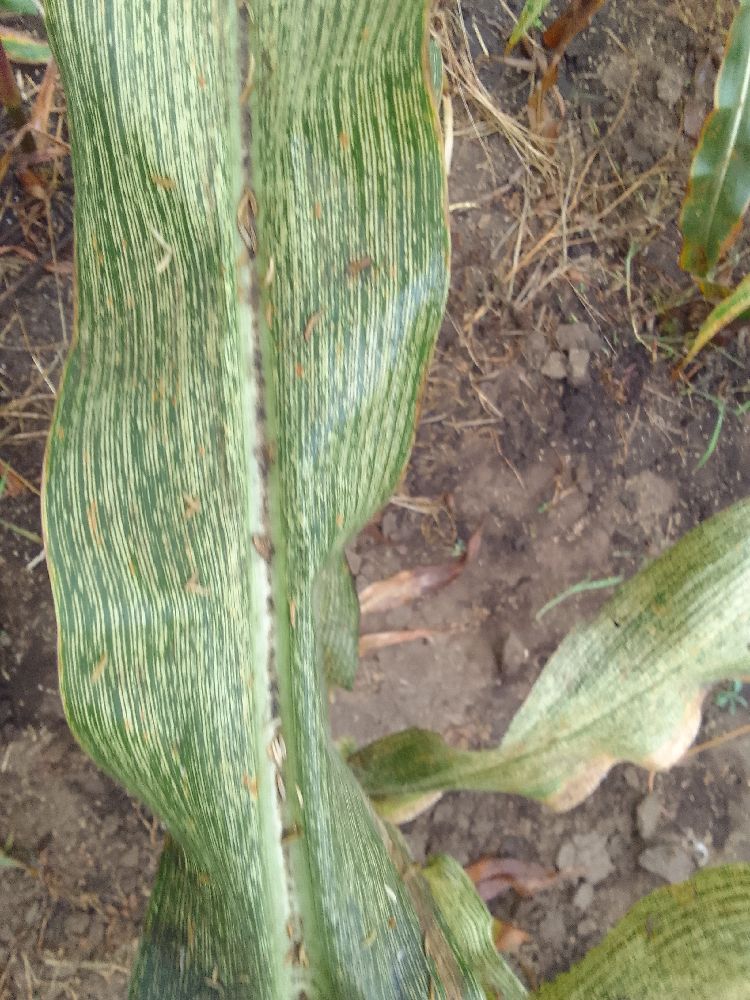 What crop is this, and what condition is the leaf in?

maize, maize streak virus
